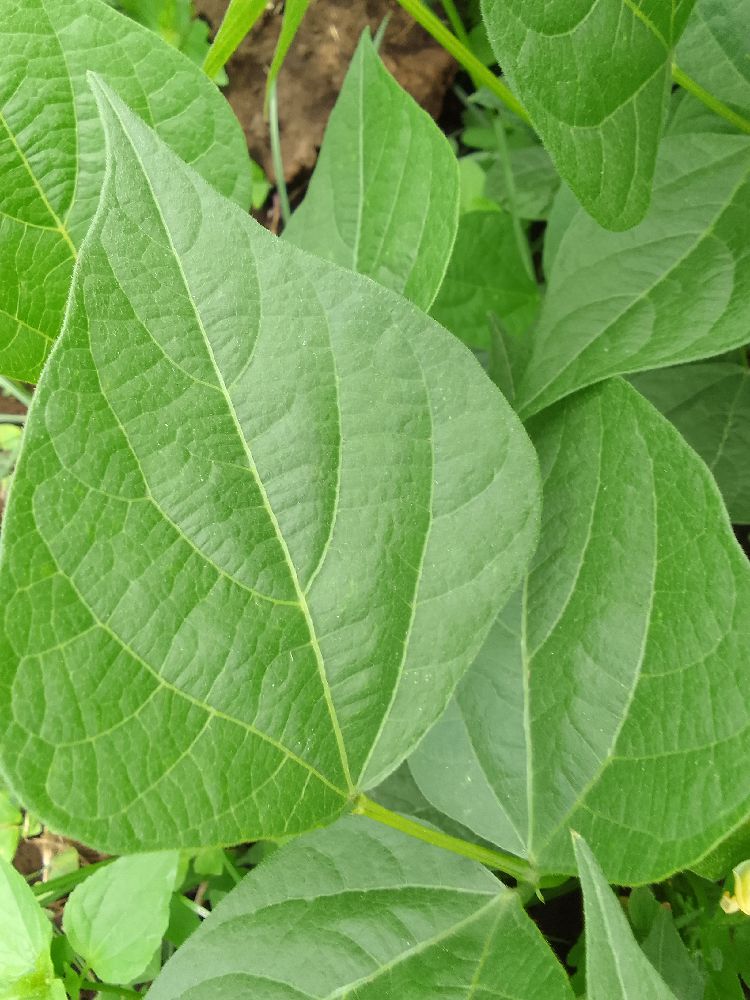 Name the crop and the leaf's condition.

common bean, healthy
